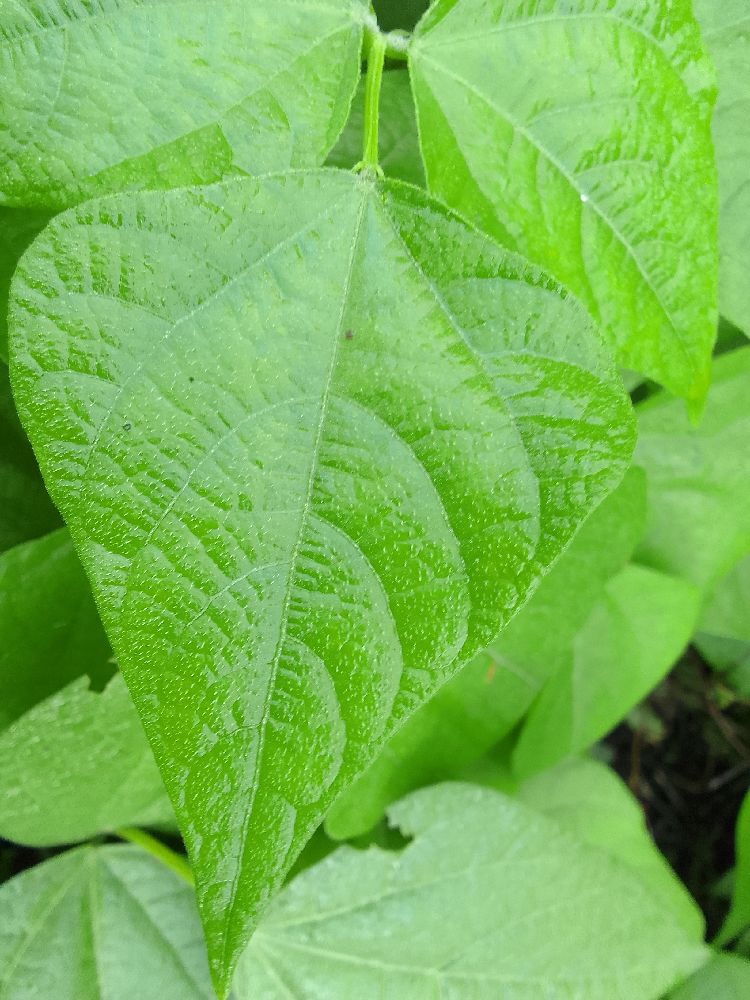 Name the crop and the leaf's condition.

common bean, healthy
